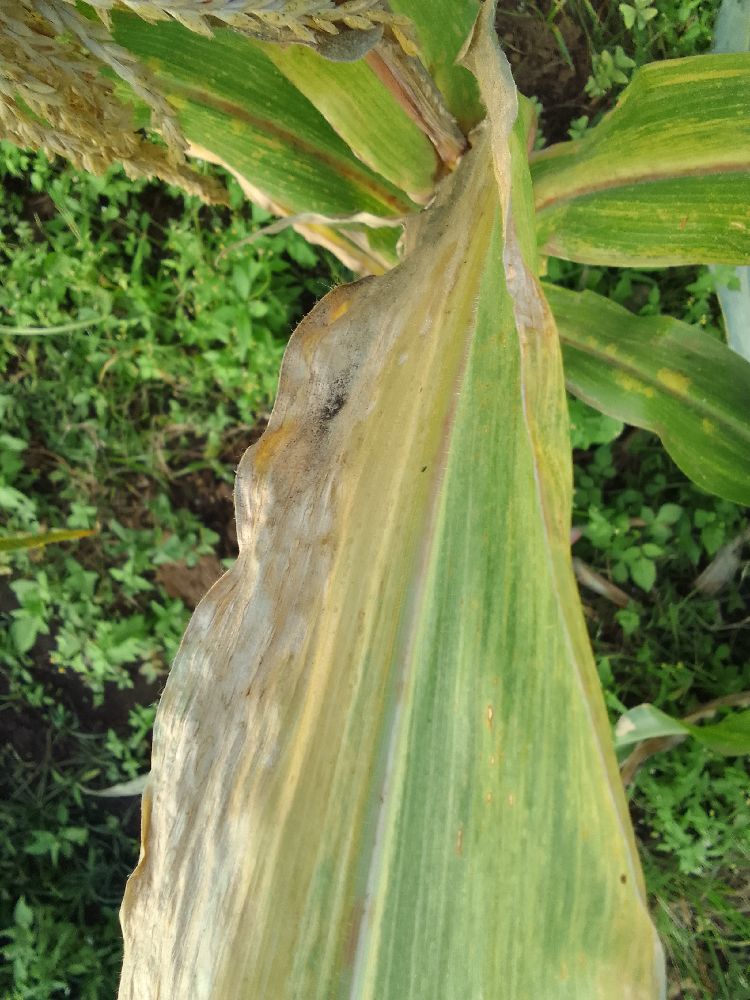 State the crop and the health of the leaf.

maize, maize lethal necrosis
